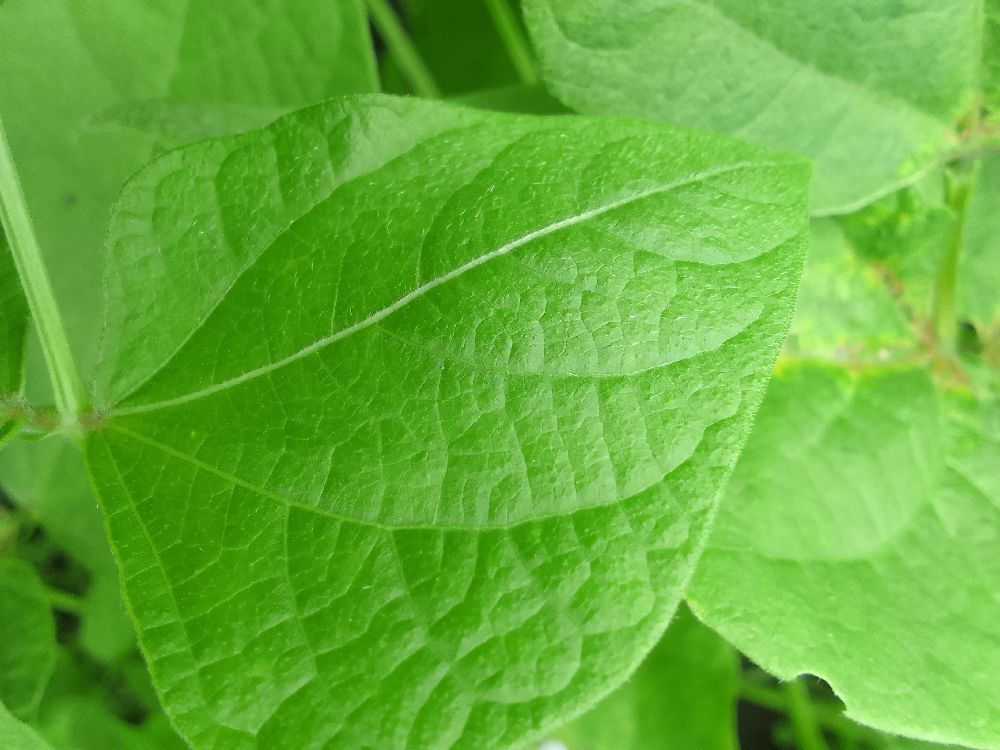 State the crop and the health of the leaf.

common bean, healthy
